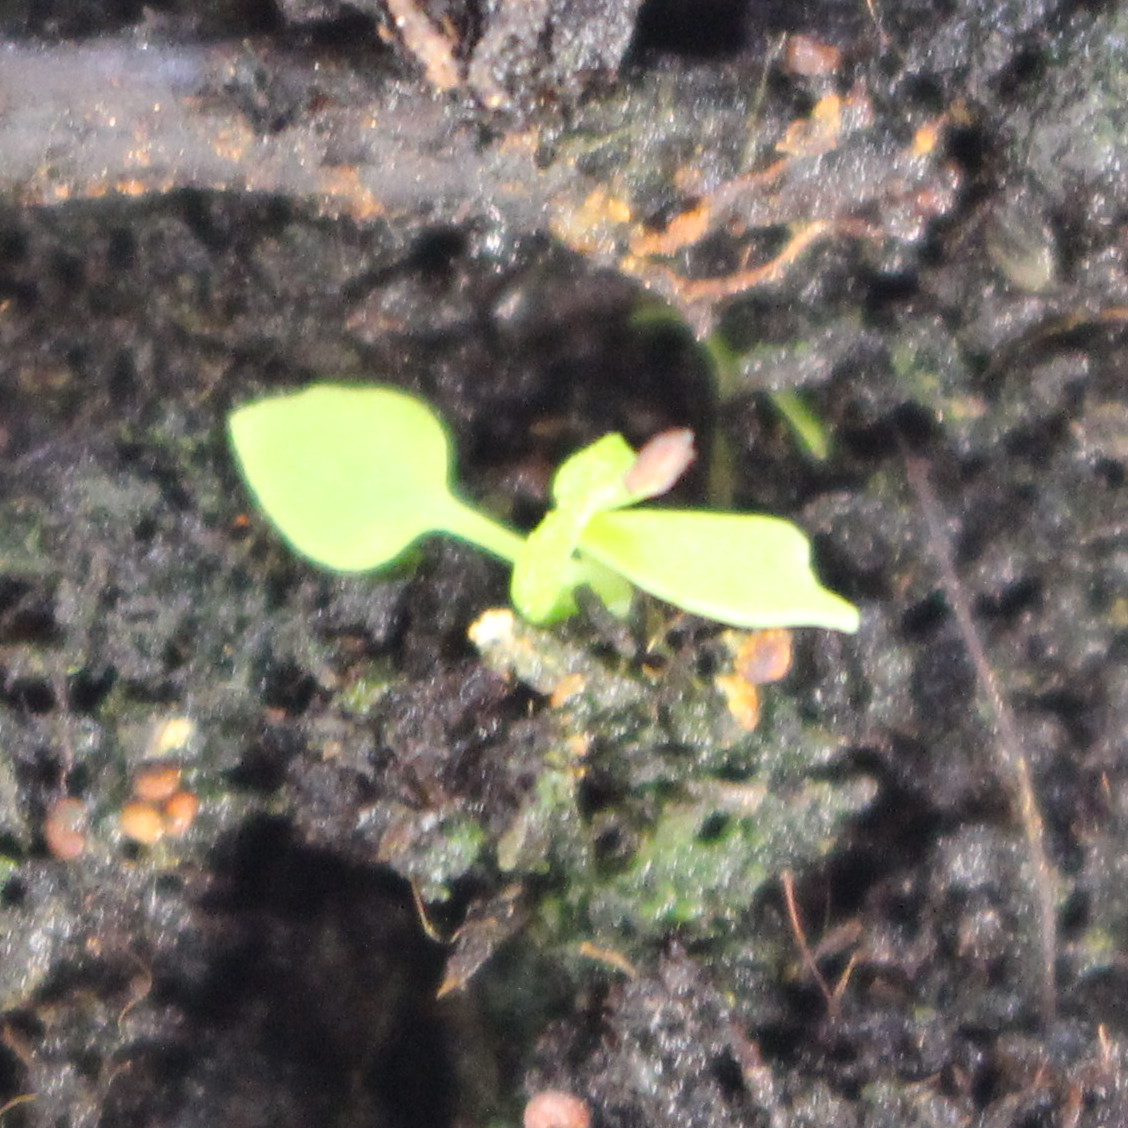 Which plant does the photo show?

Papaver rhoeas
